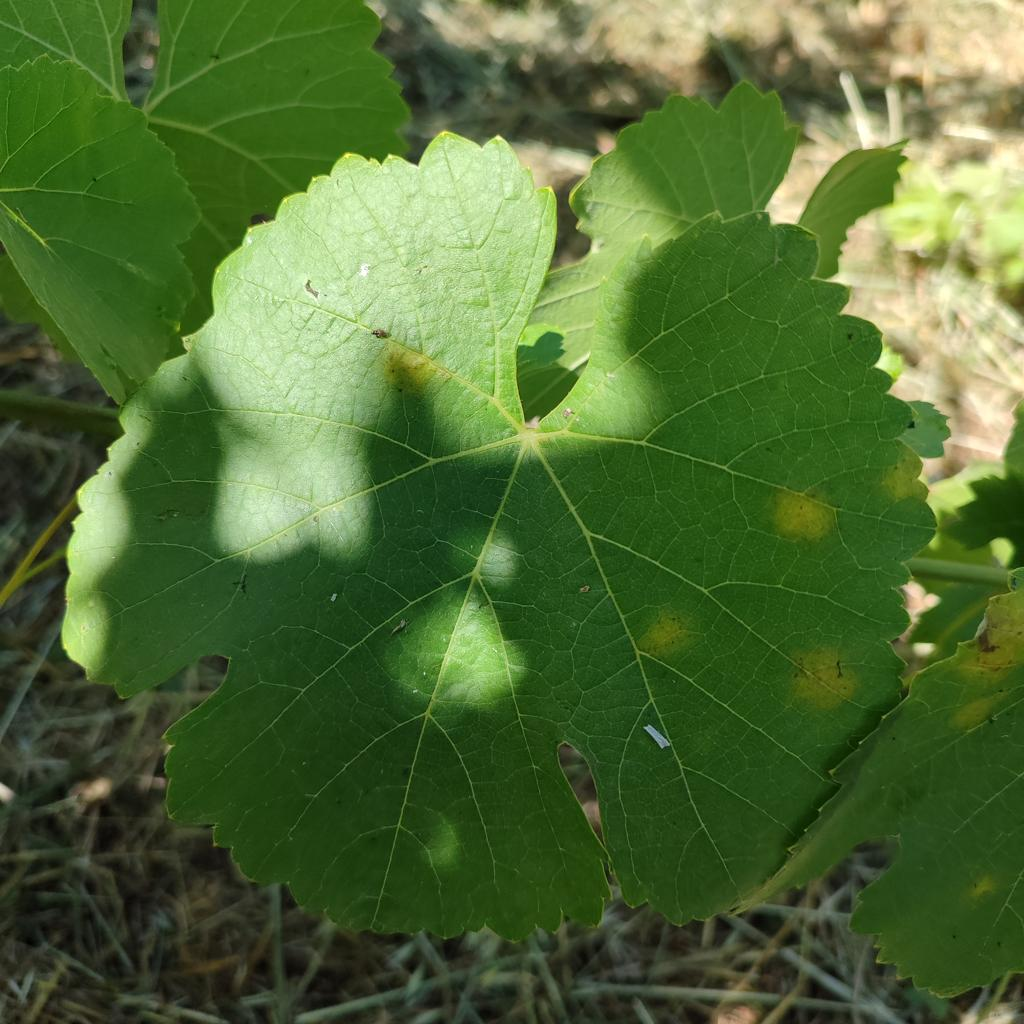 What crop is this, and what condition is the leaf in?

grapevine, downy mildew
